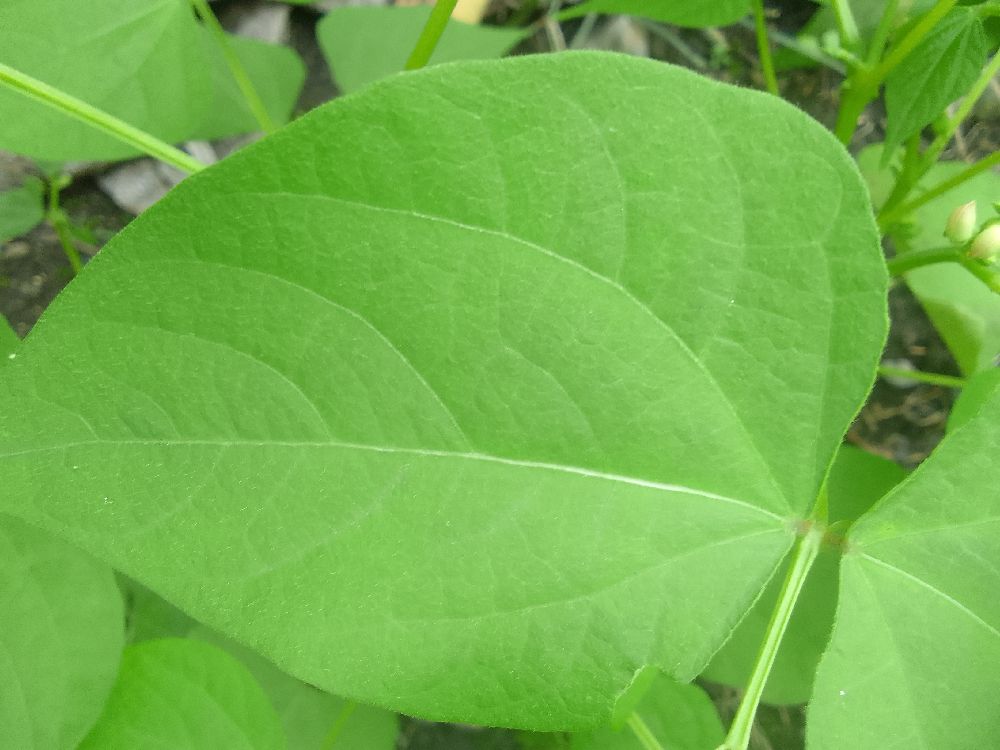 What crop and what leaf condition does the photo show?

common bean, healthy
